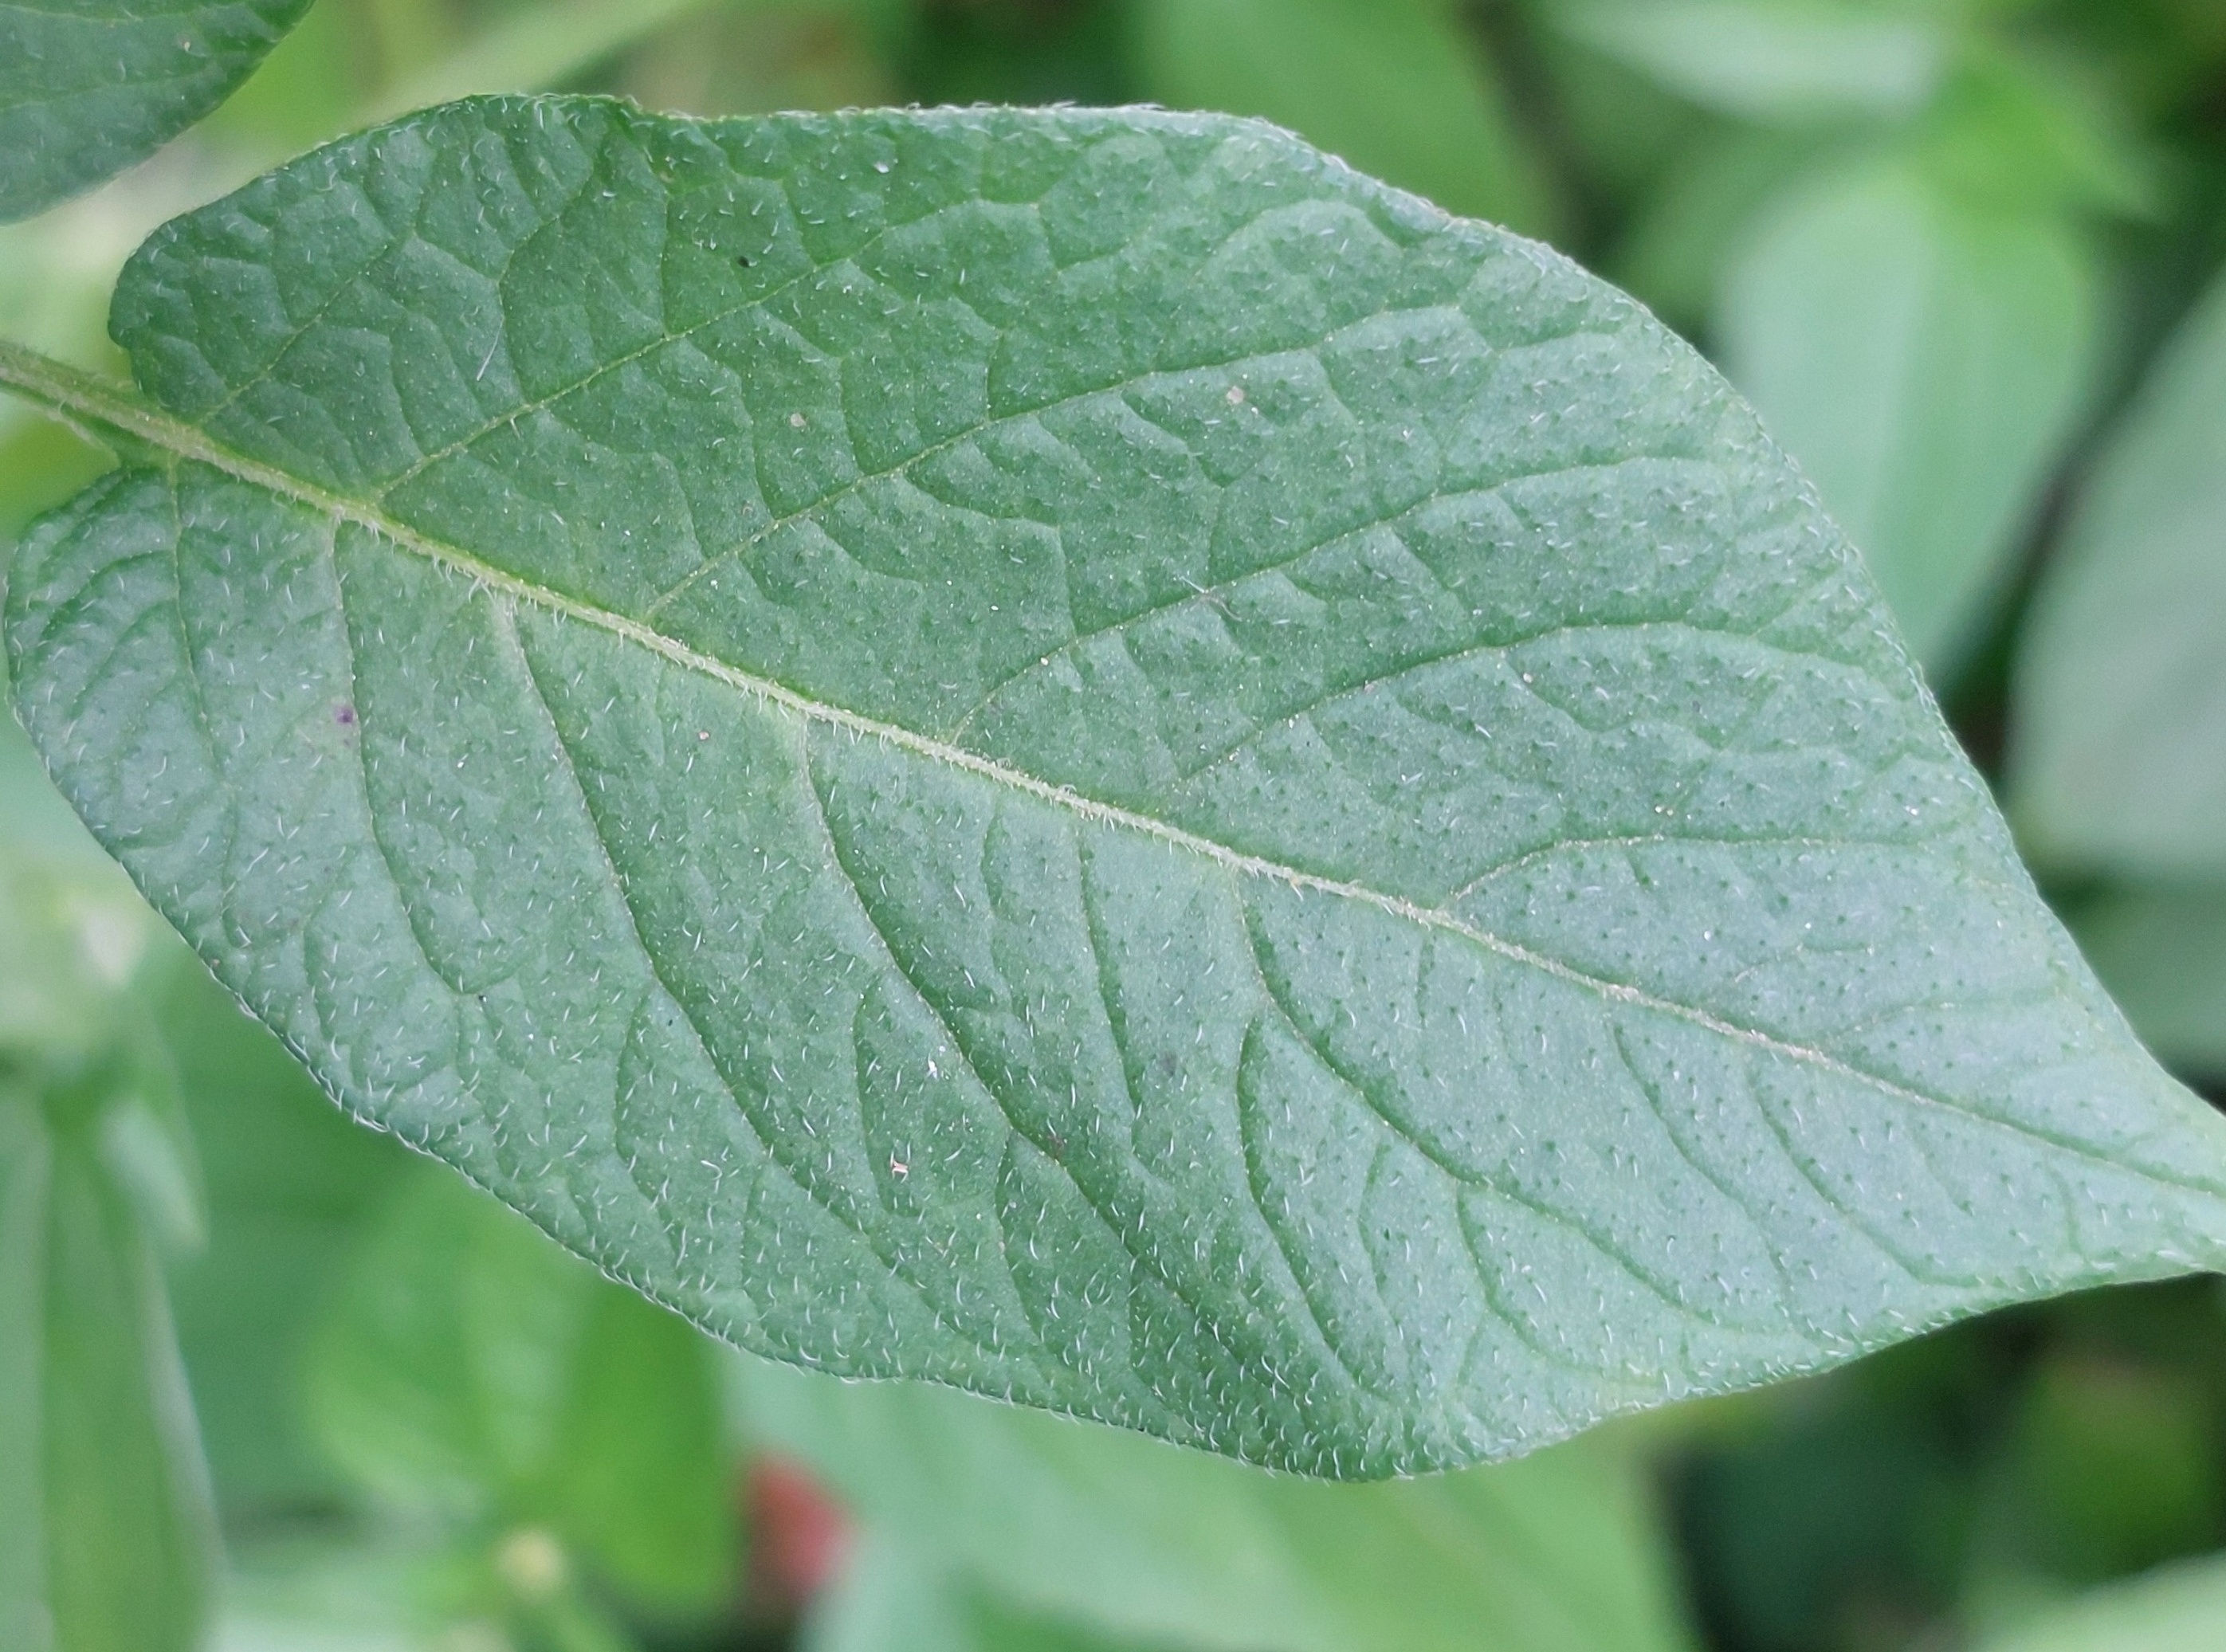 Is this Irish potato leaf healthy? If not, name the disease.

healthy
